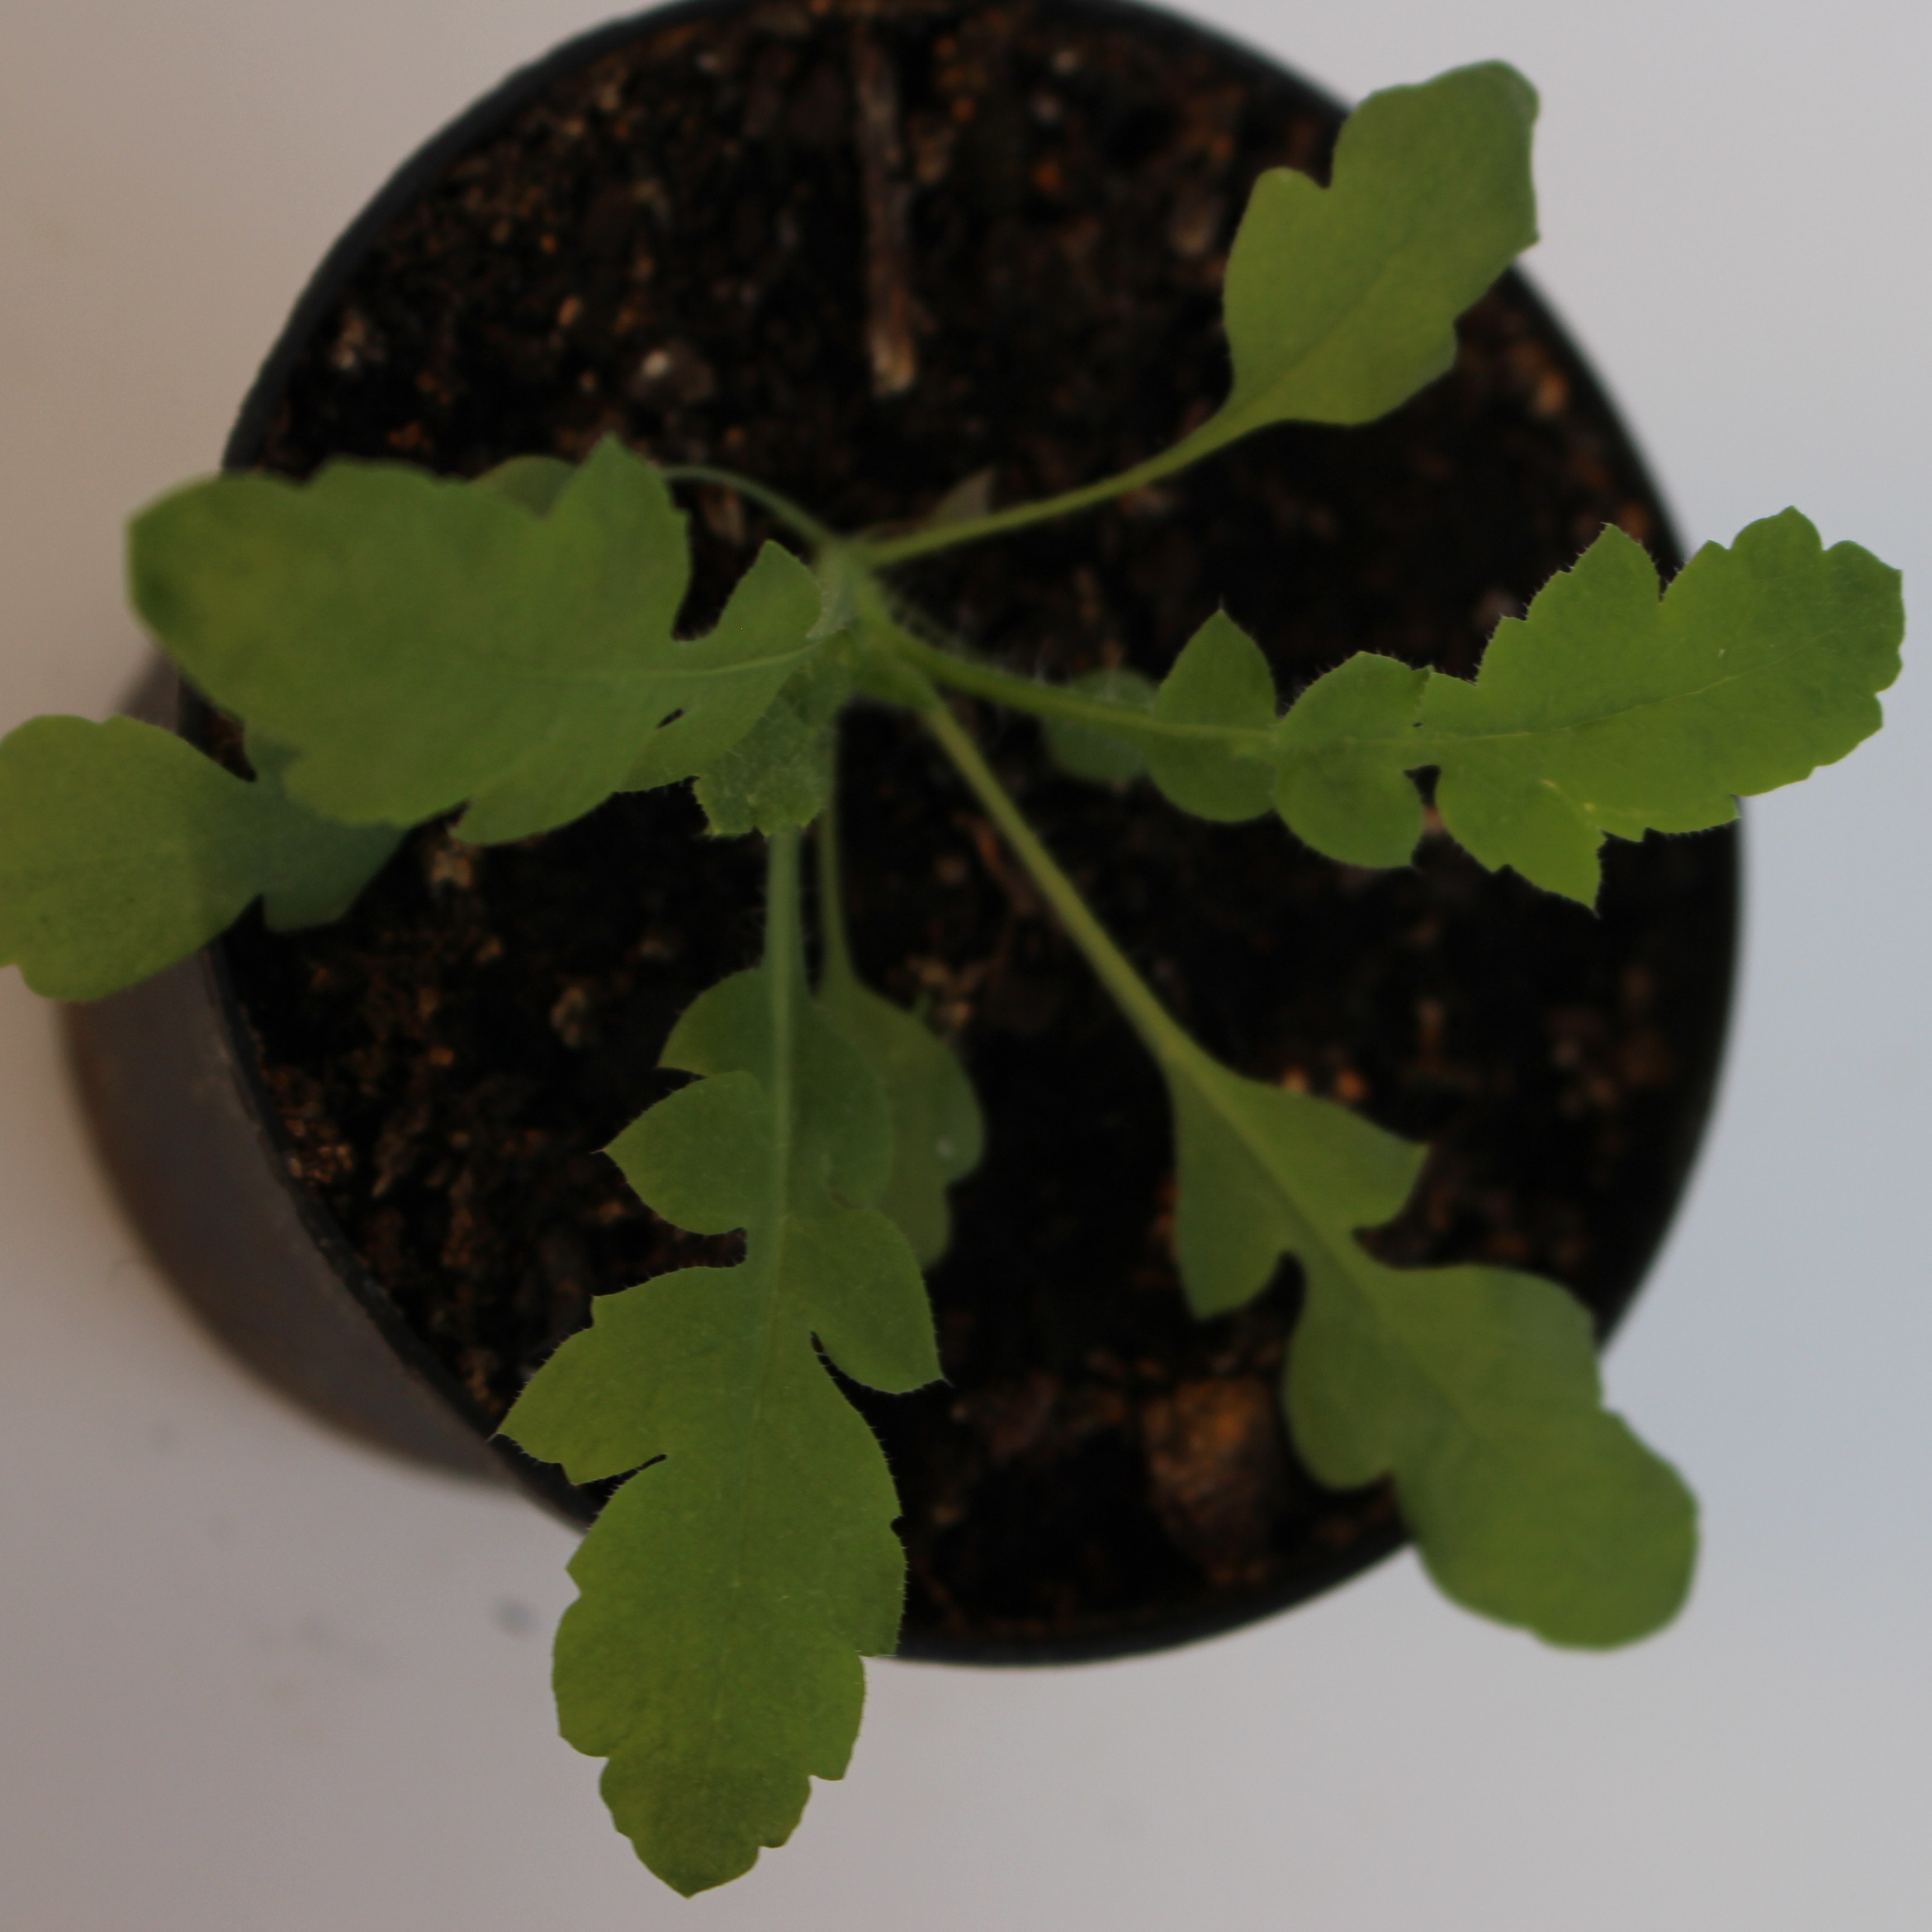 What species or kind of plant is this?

Papaver rhoeas
